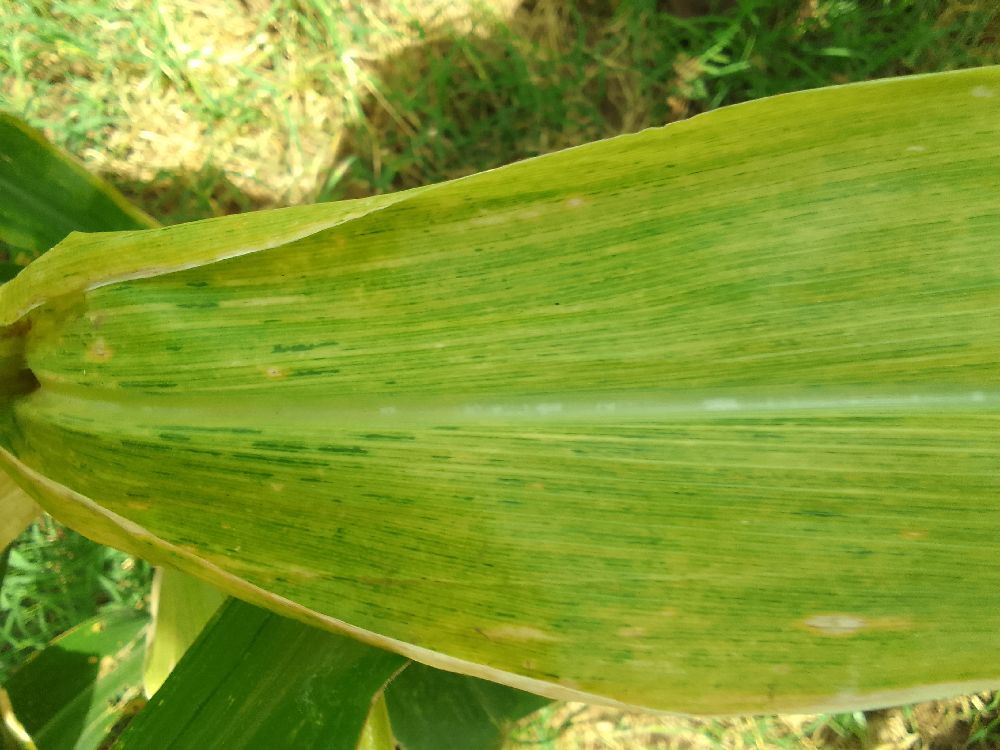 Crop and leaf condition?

maize, maize lethal necrosis
